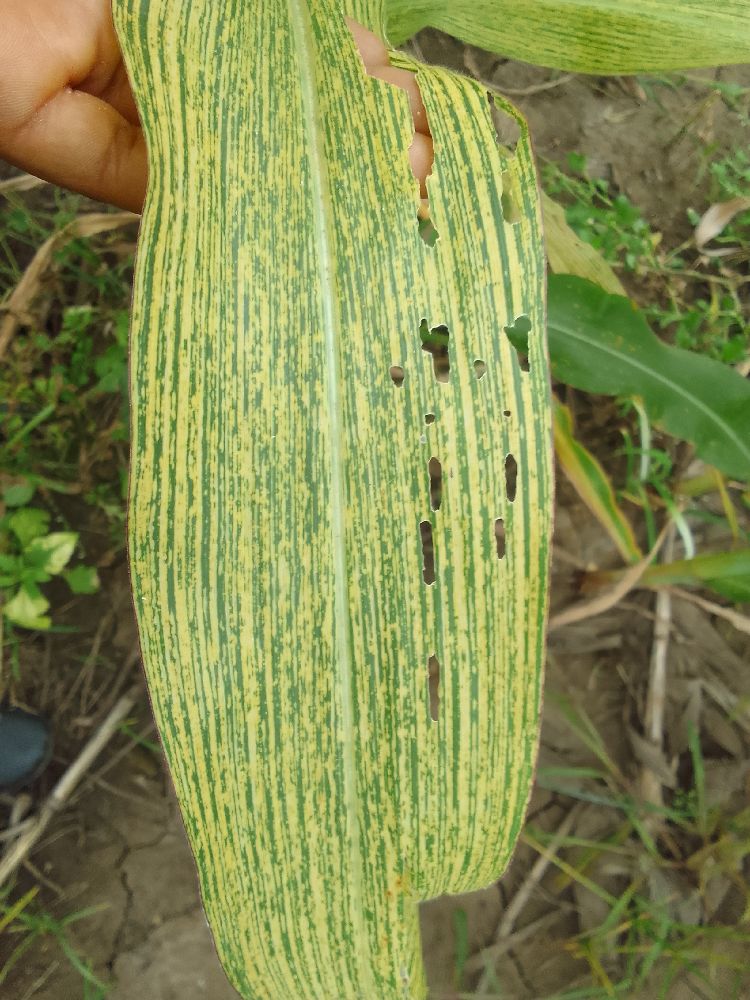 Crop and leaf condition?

maize, maize streak virus
